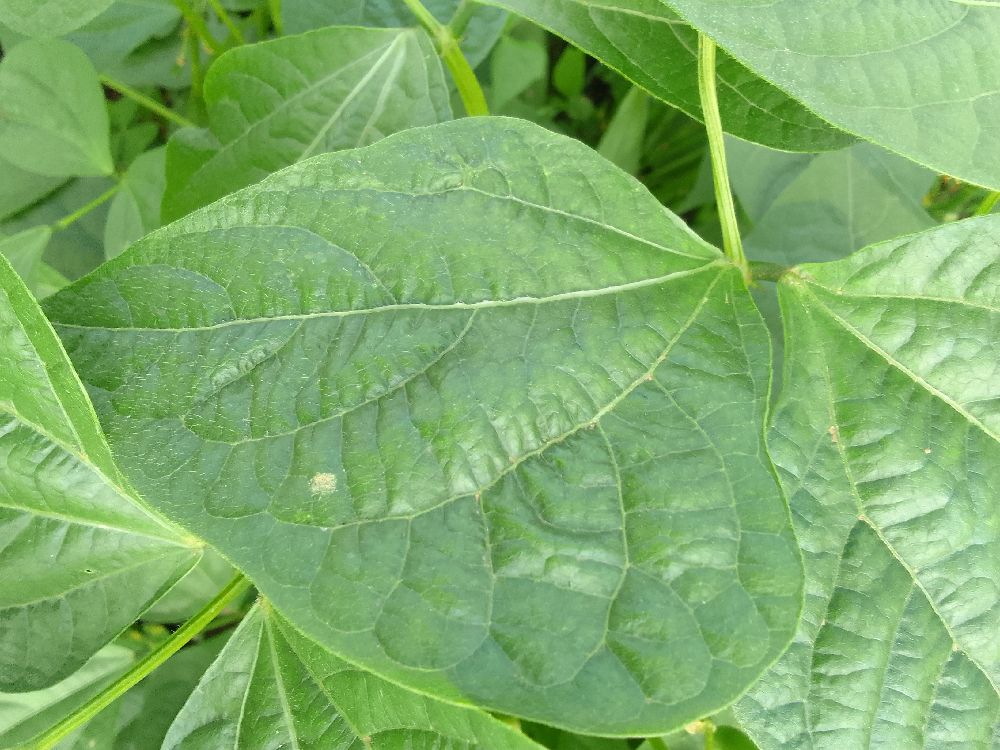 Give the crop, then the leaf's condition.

common bean, healthy
